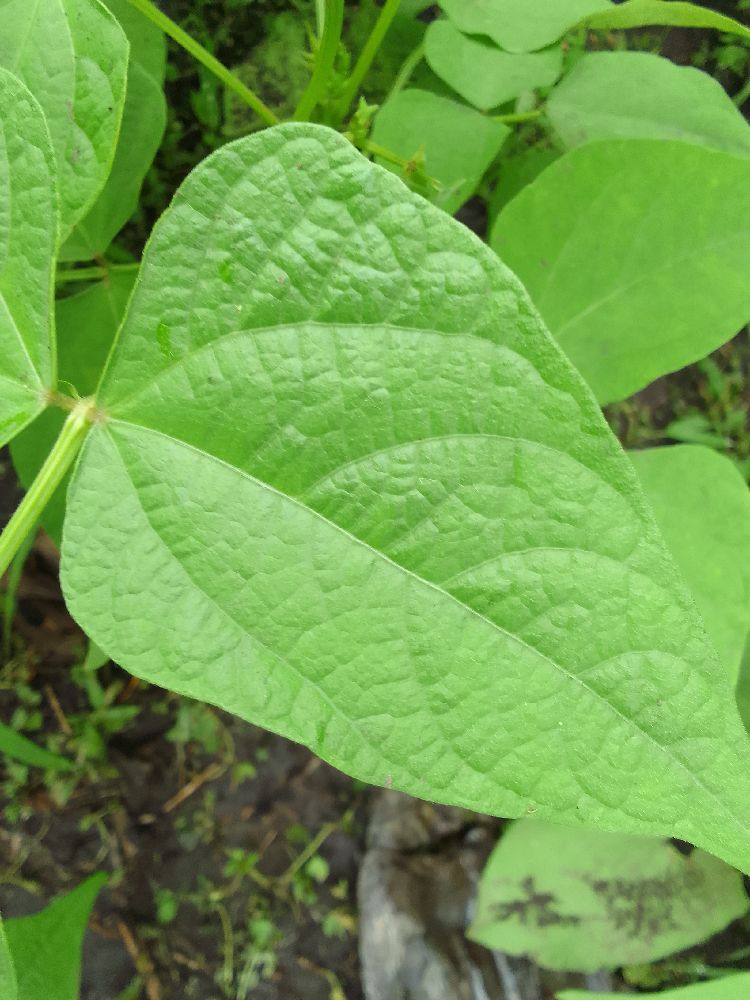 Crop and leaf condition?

common bean, healthy
